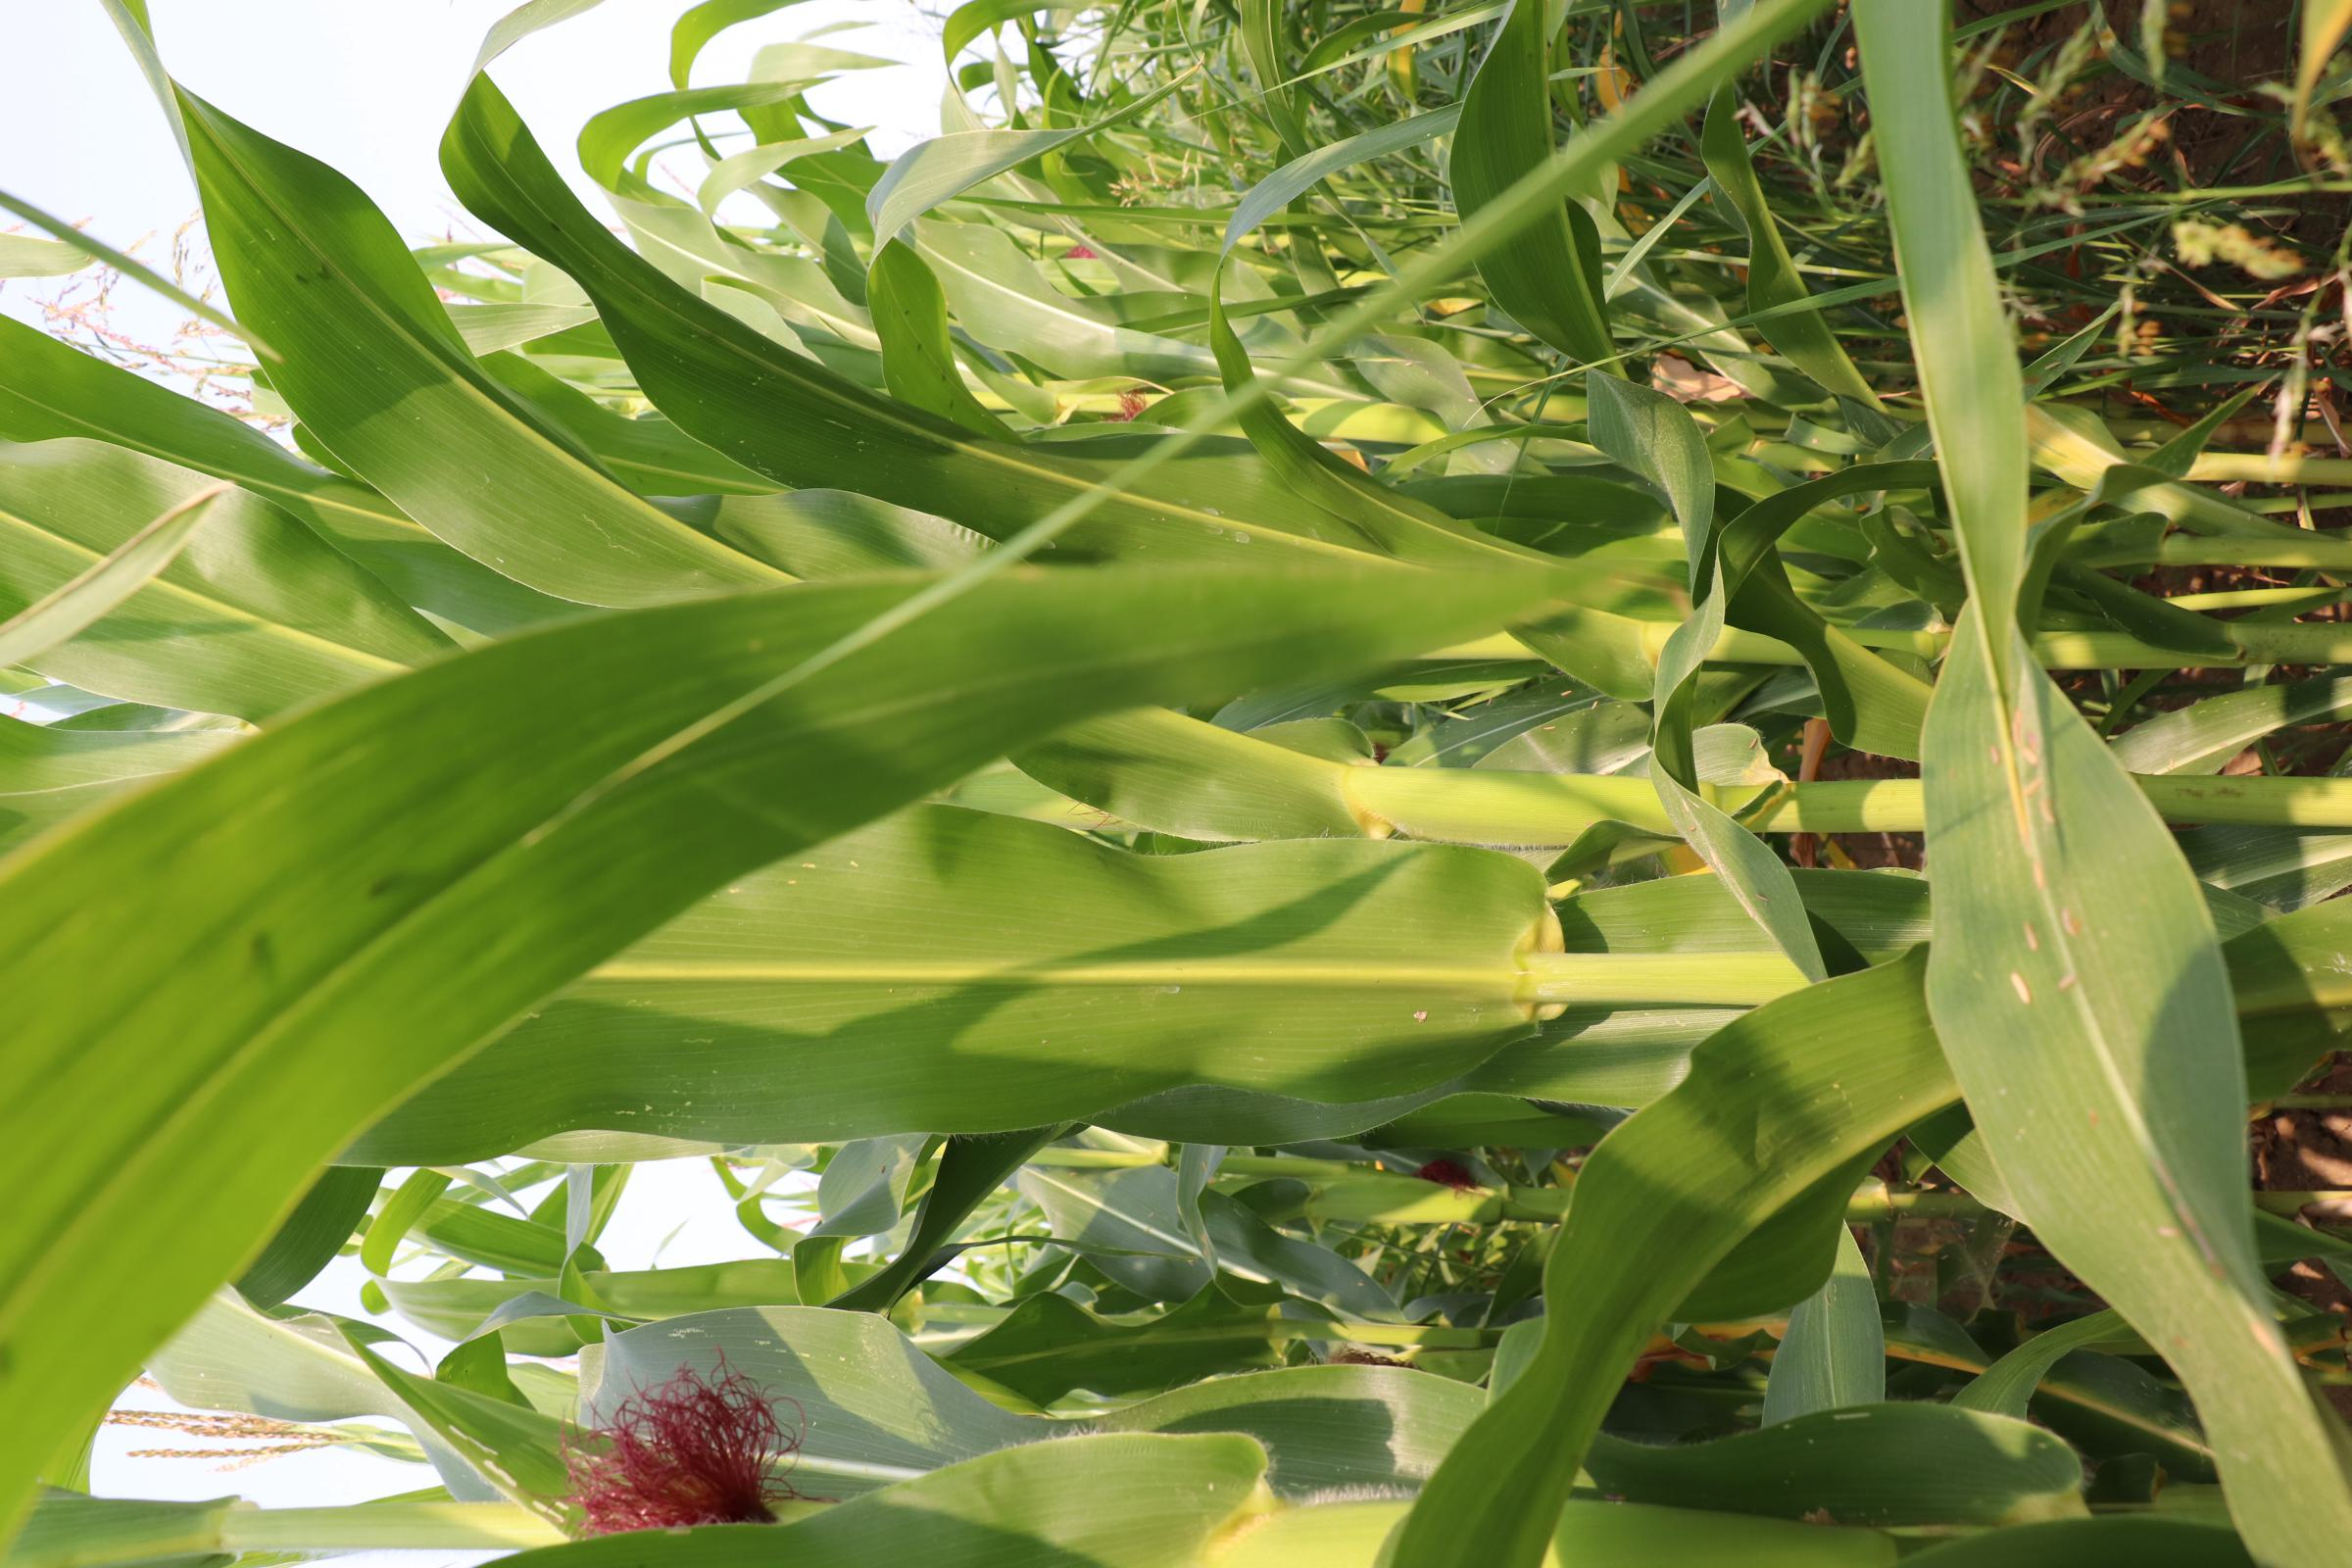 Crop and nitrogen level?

maize, no added nitrogen
